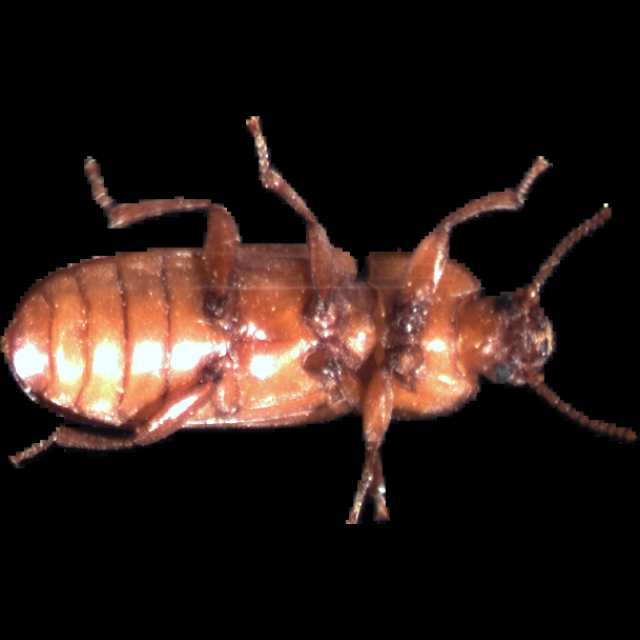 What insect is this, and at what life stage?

mealworm beetle
